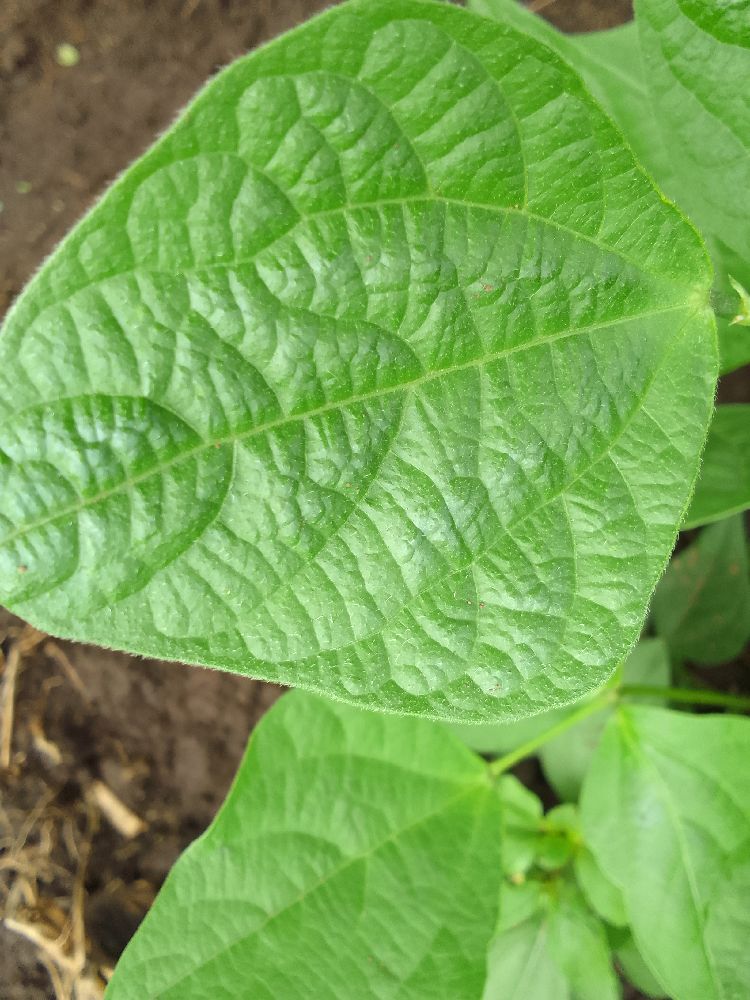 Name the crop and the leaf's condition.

common bean, healthy
